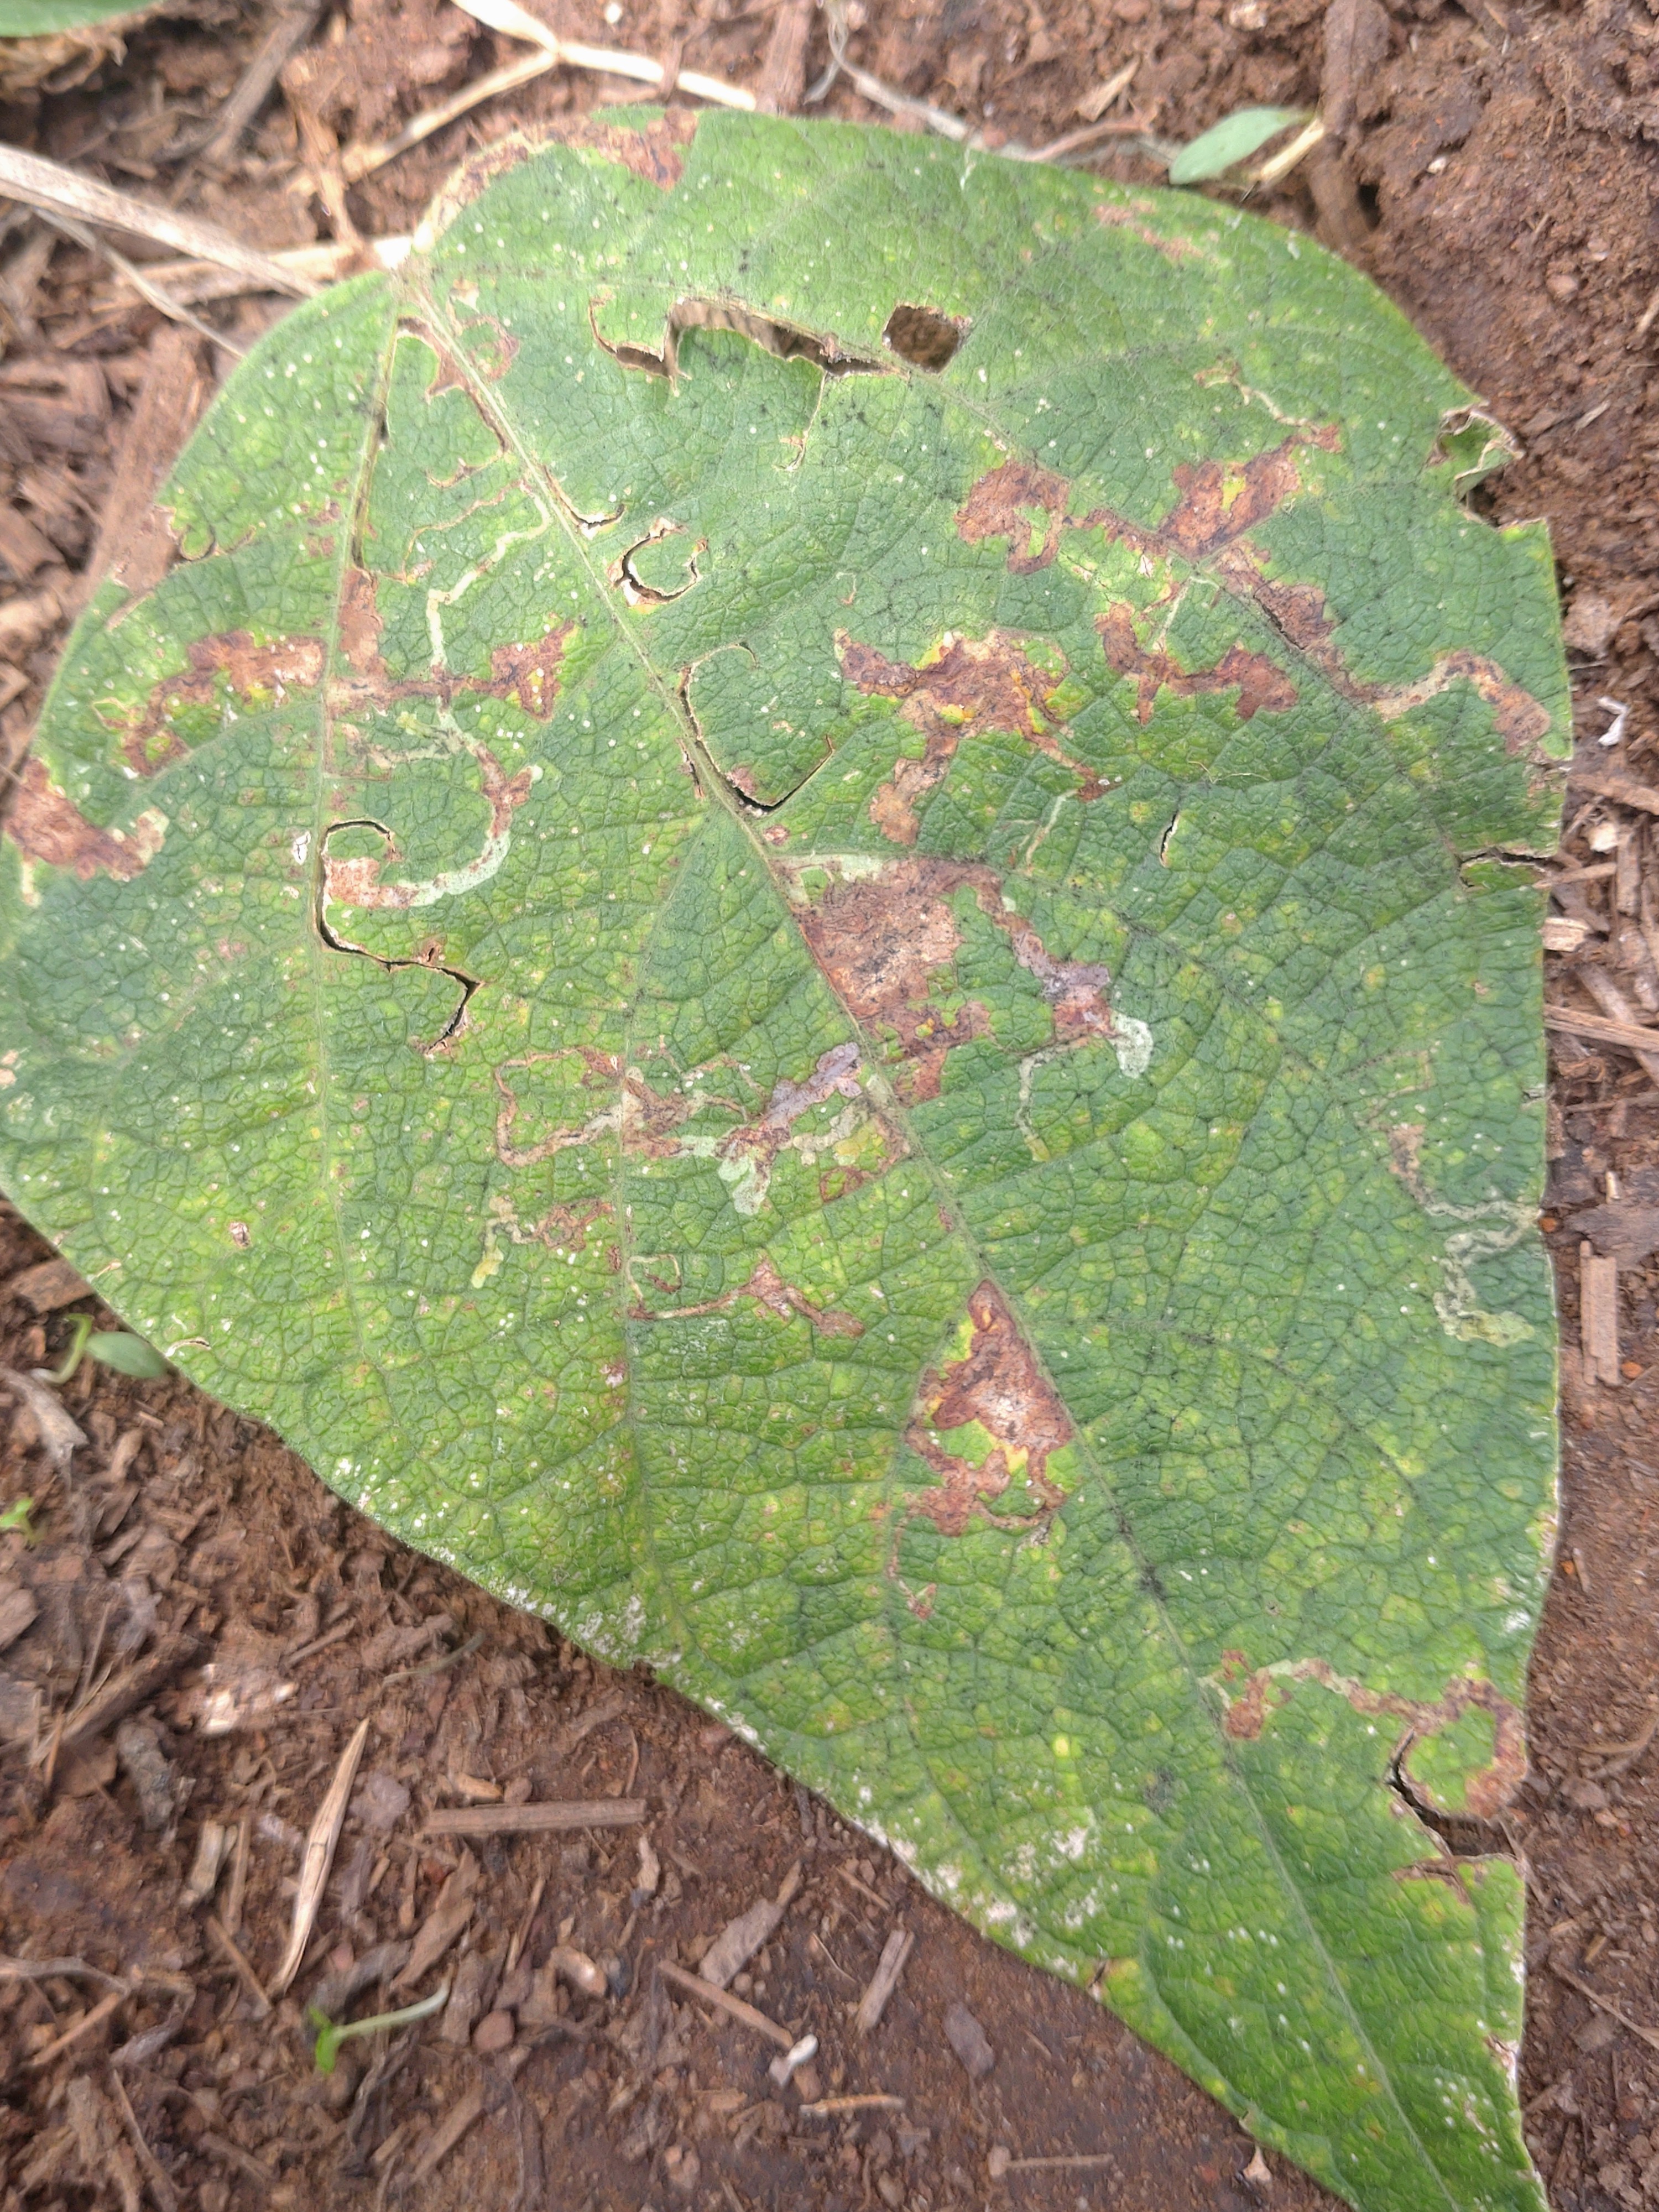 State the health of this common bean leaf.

anthracnose
